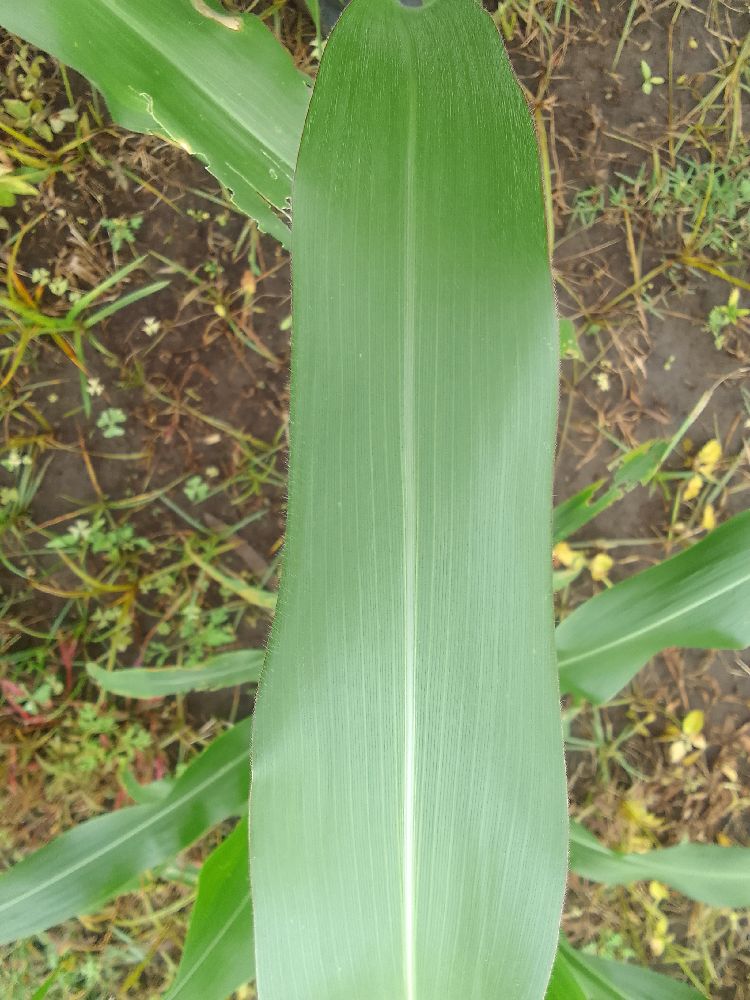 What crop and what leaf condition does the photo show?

maize, healthy
